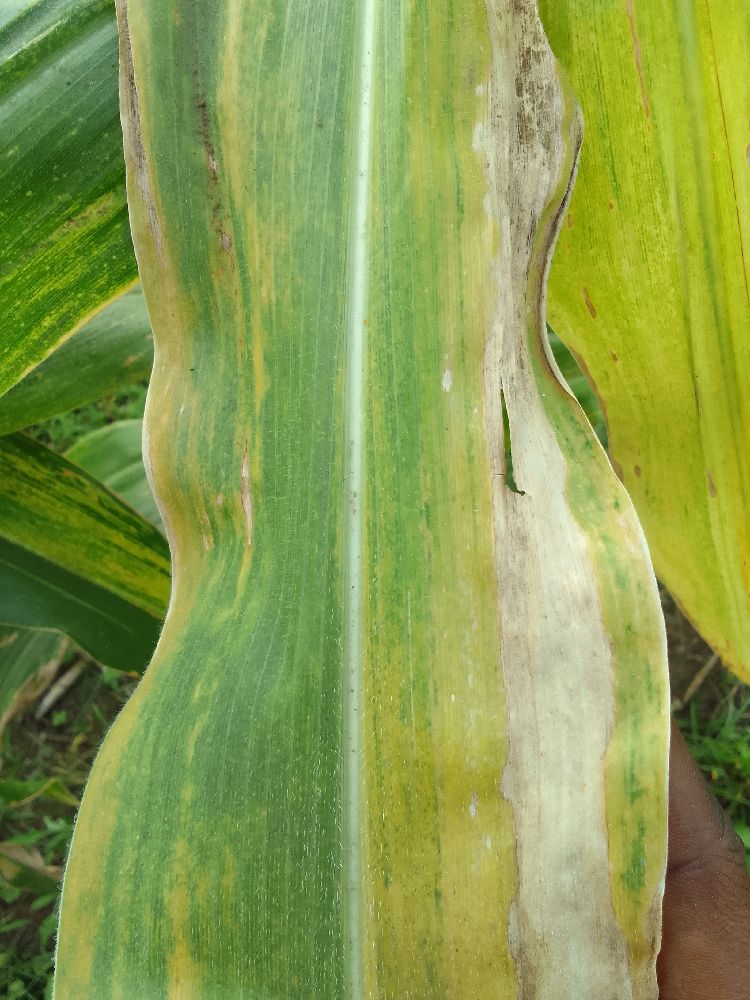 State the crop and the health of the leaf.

maize, maize lethal necrosis
